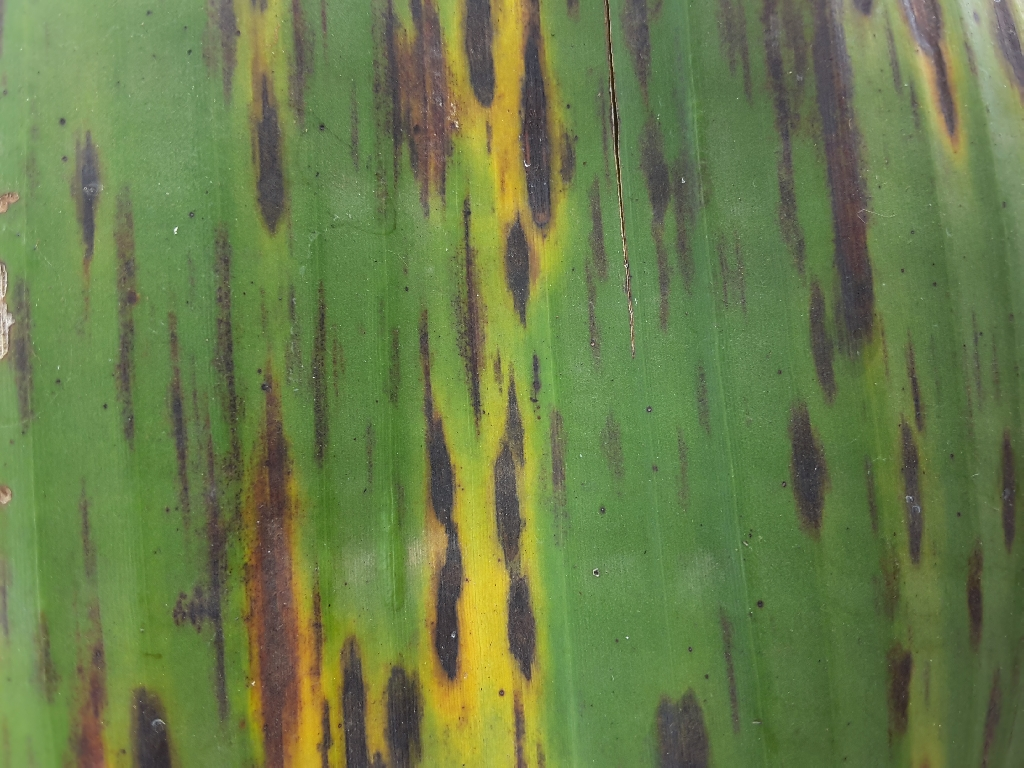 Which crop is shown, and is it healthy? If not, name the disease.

banana, black sigatoka
